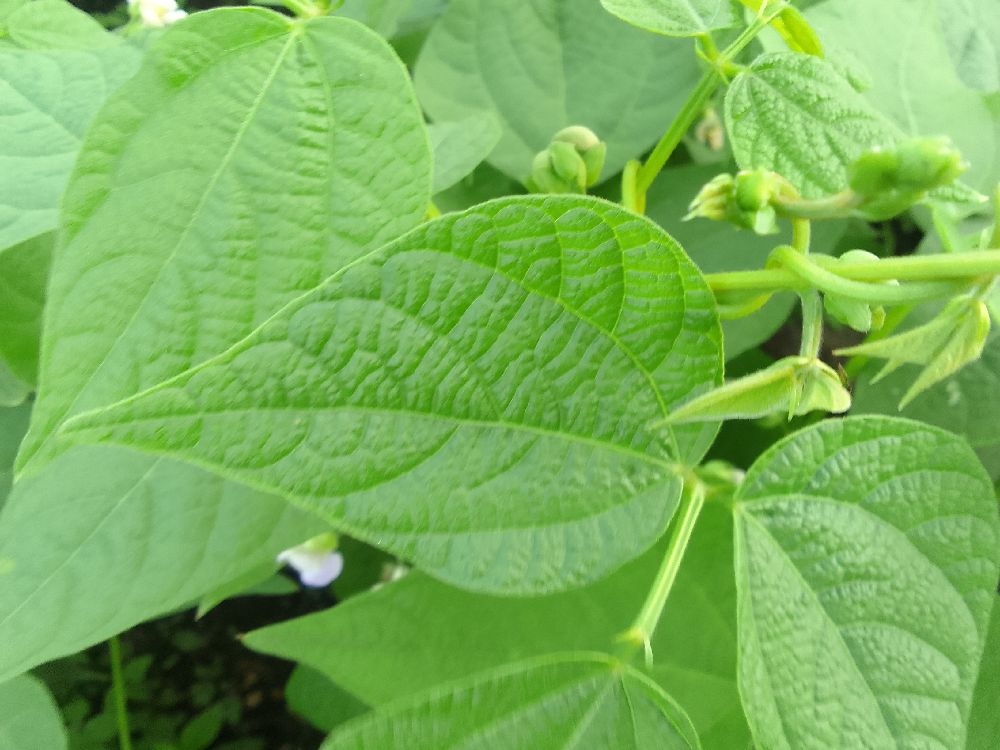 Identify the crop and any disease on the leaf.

common bean, healthy
